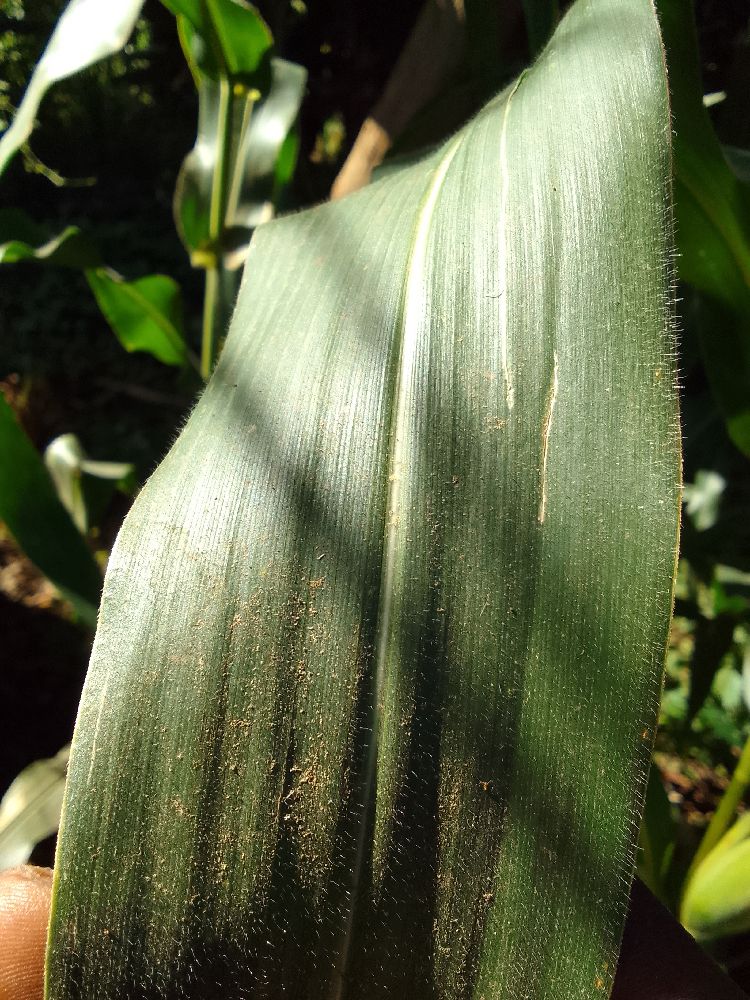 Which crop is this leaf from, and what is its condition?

maize, healthy
